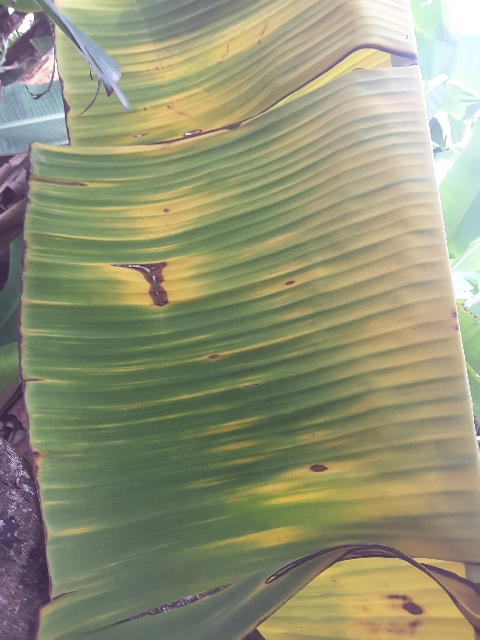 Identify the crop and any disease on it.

banana, fusarium wilt race 1
